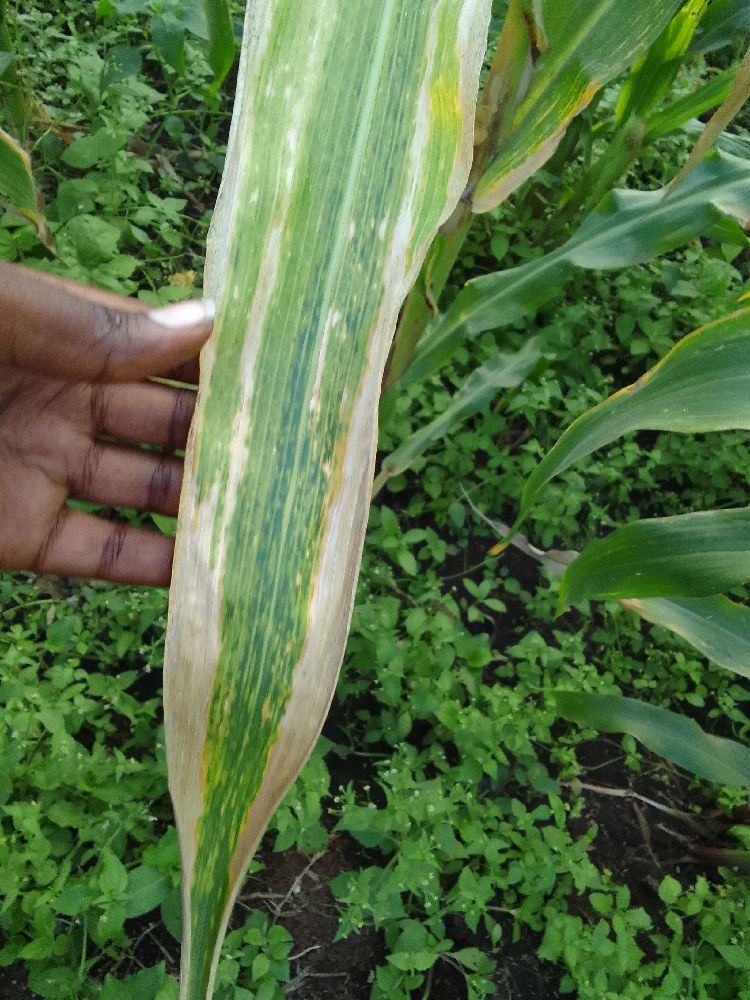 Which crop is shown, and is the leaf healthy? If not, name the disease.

maize, maize lethal necrosis
